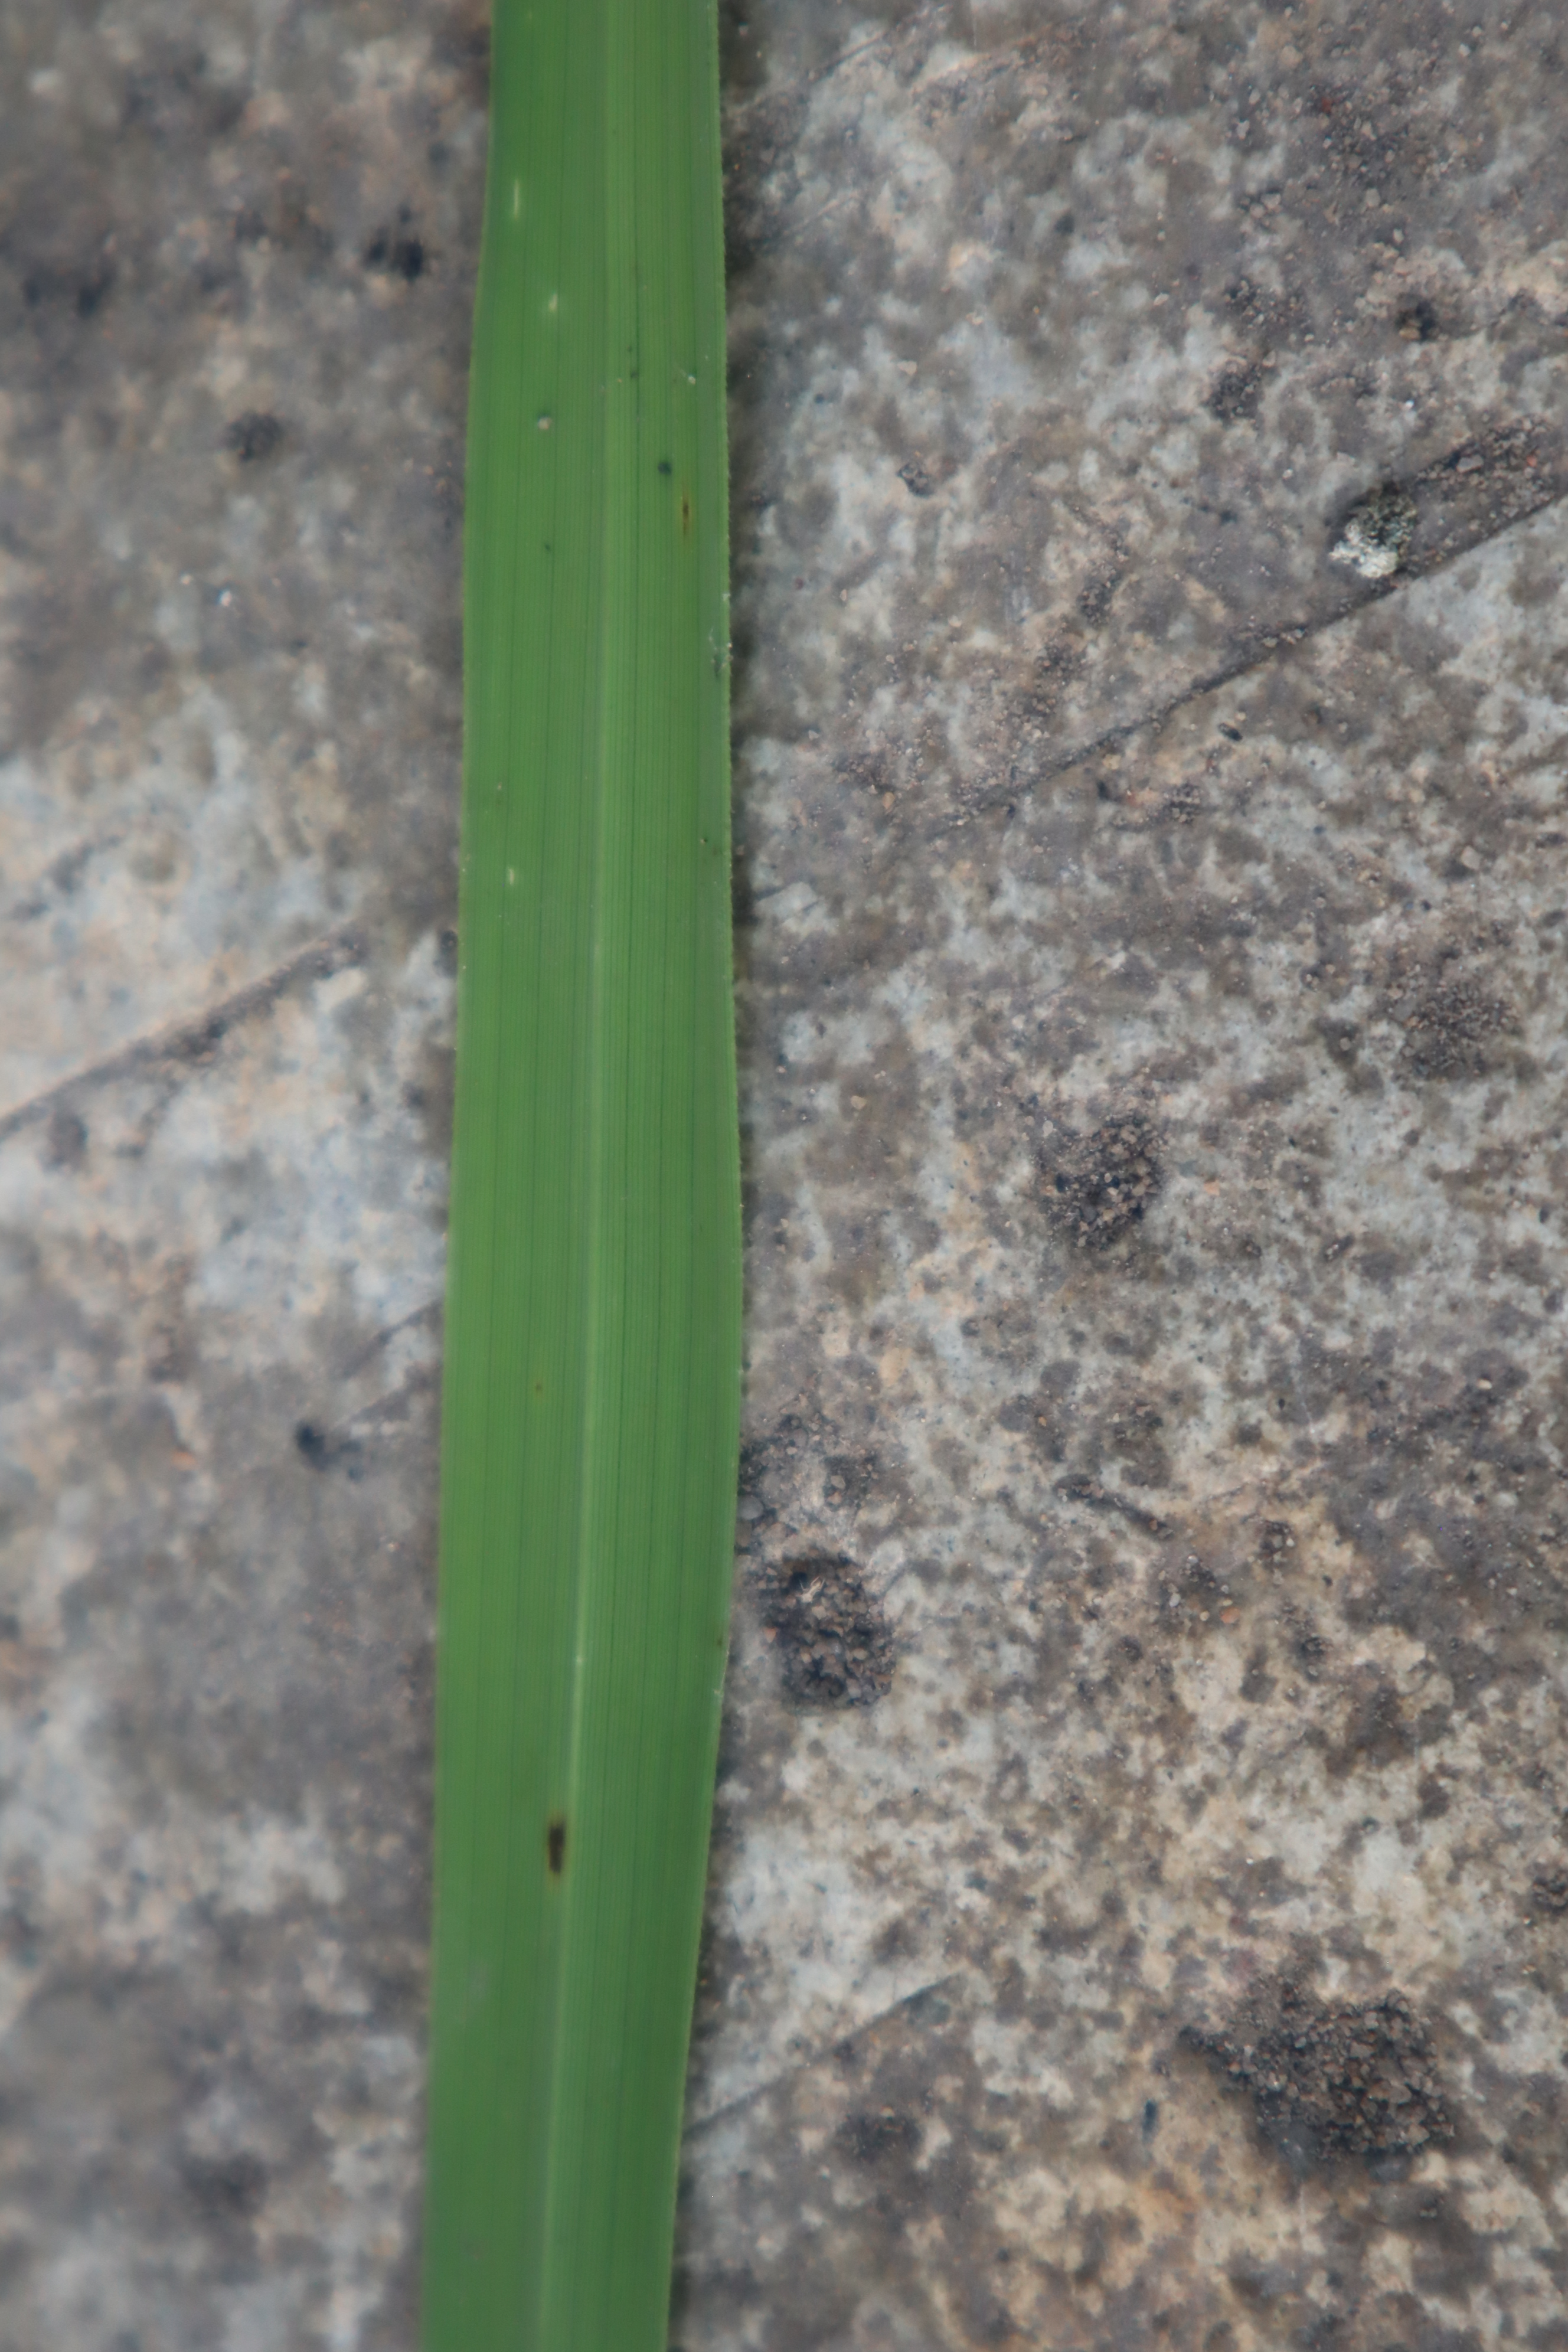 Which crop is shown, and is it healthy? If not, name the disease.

rice, healthy leaves
